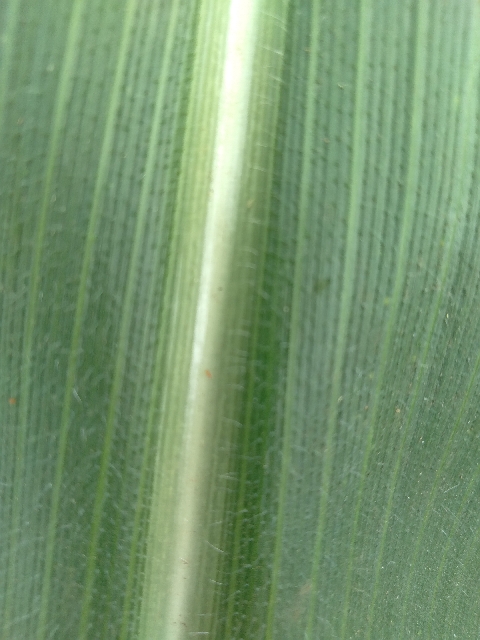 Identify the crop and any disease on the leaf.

maize, healthy
